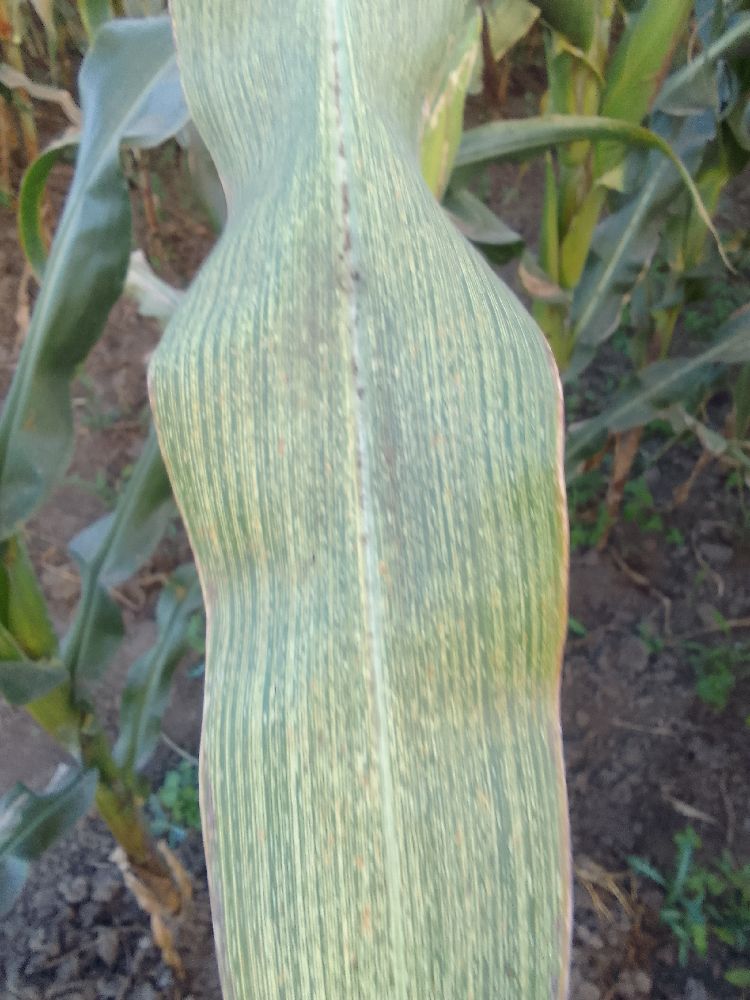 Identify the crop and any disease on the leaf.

maize, maize streak virus
